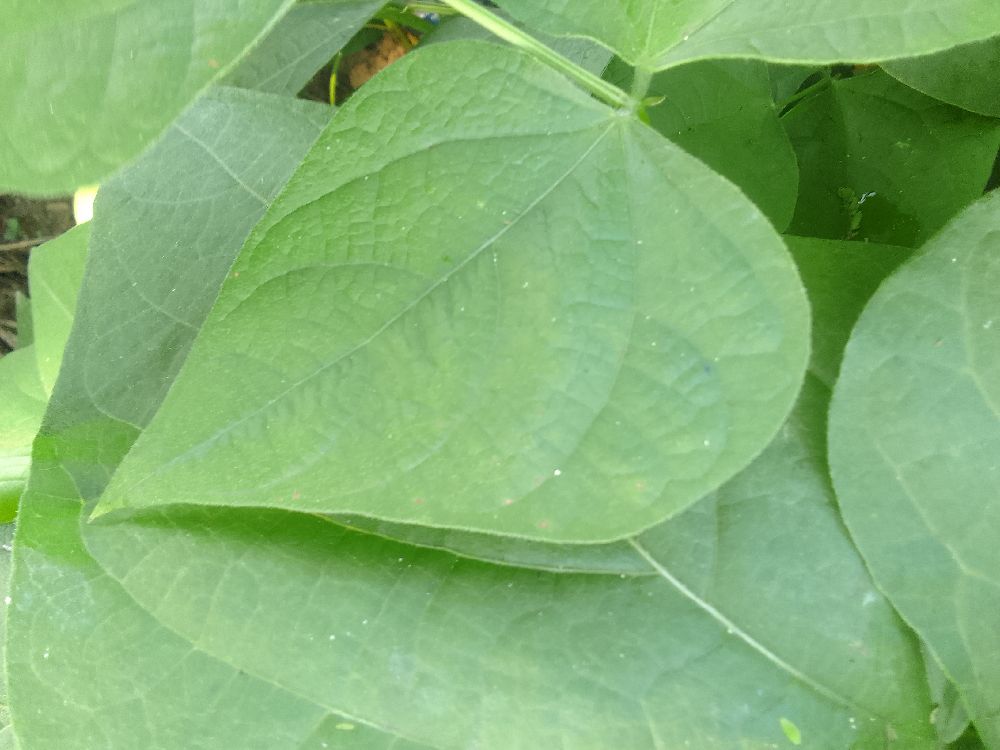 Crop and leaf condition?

common bean, healthy
